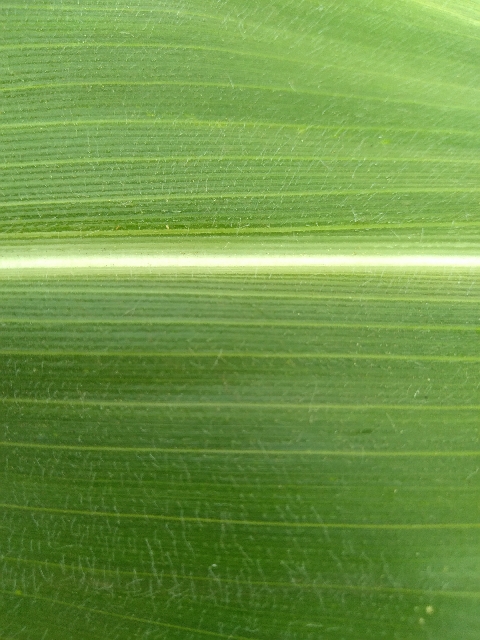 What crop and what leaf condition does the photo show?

maize, healthy
